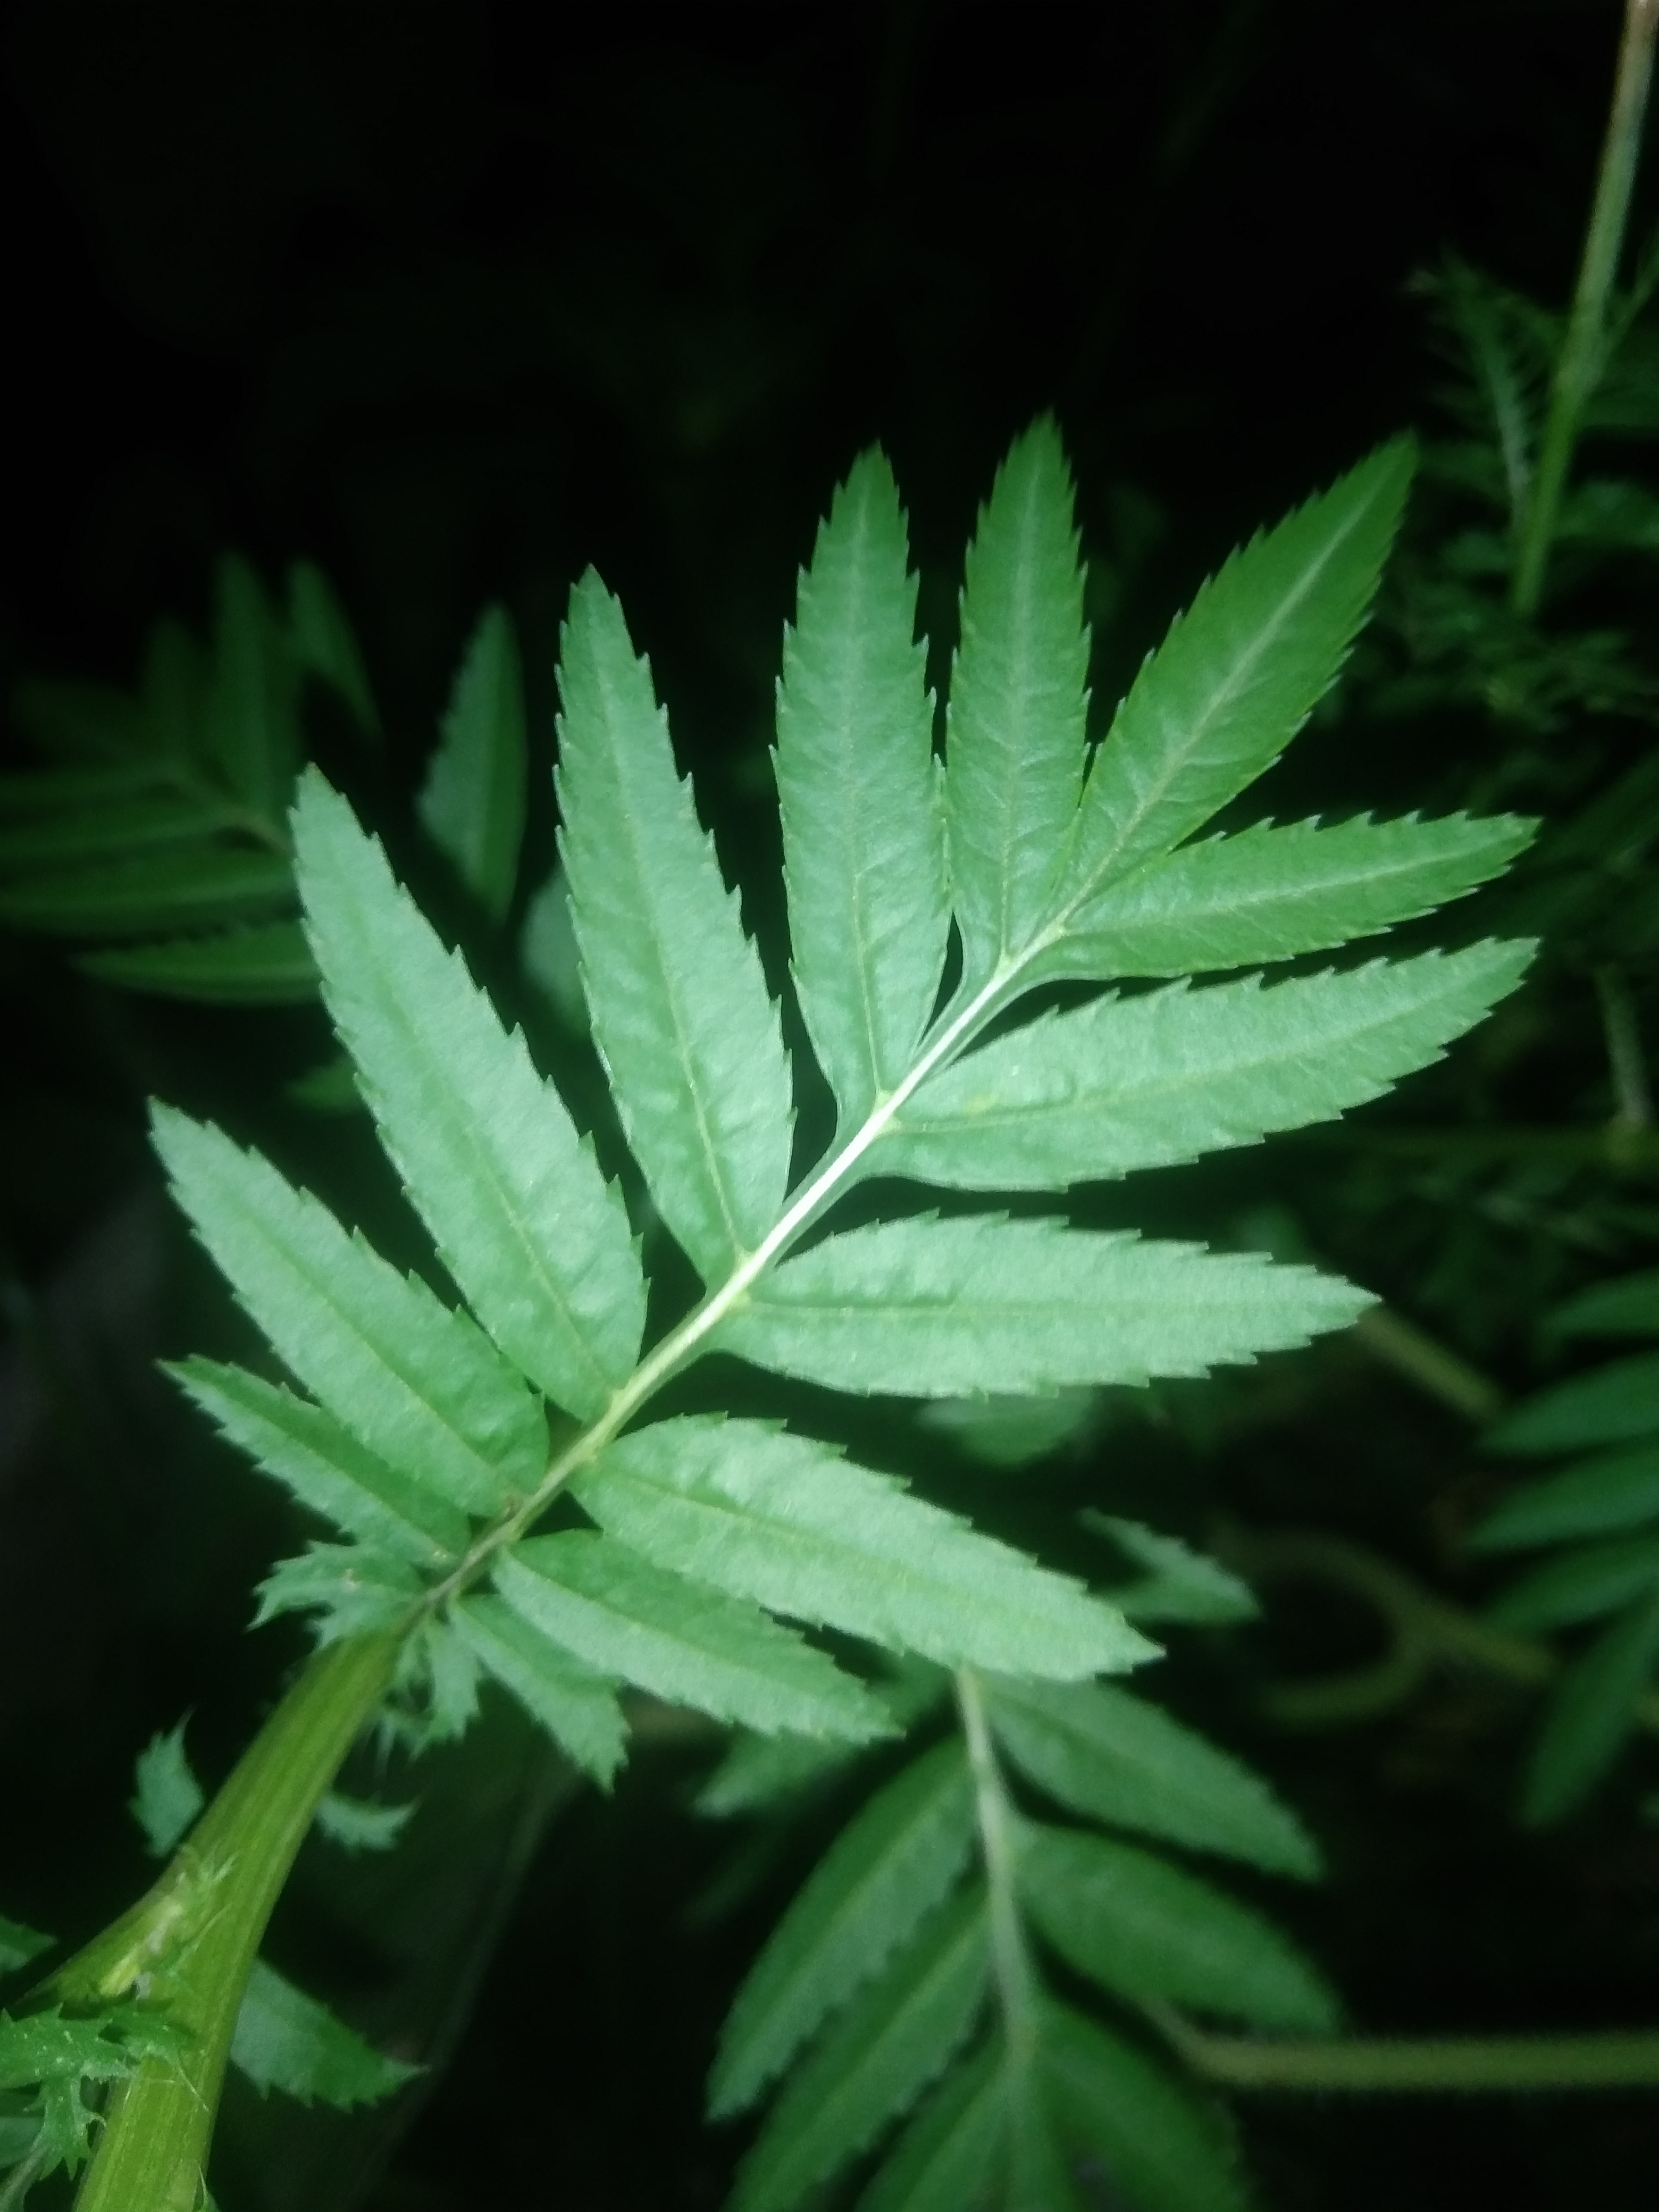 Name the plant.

marigold
